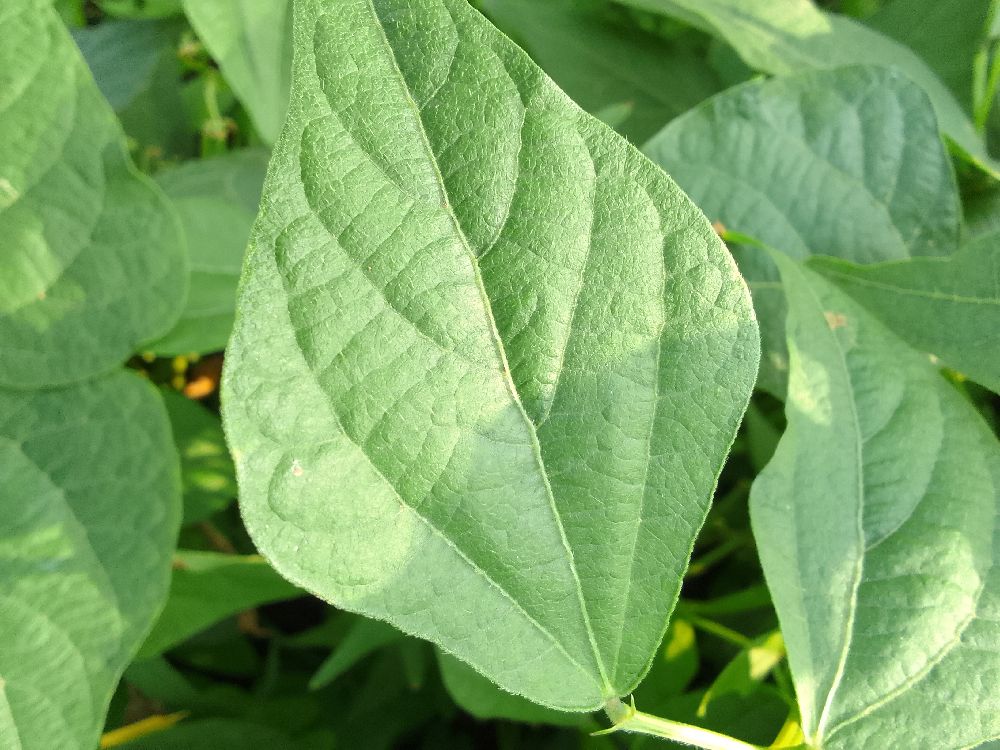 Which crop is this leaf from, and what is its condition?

common bean, healthy
